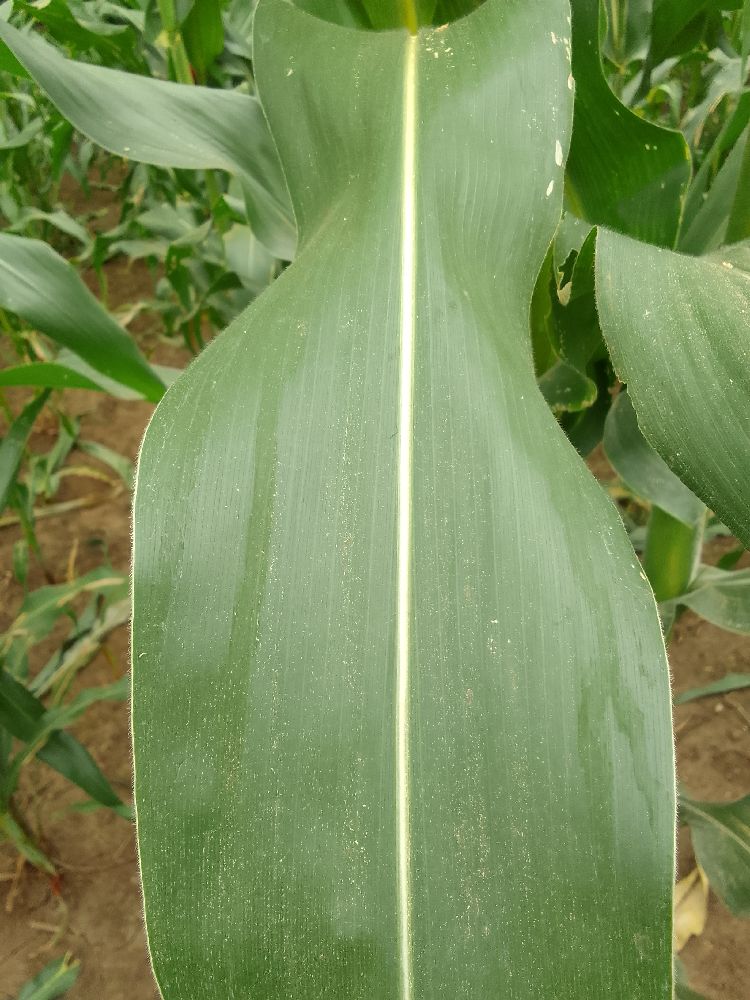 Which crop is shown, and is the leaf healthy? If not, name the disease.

maize, healthy
